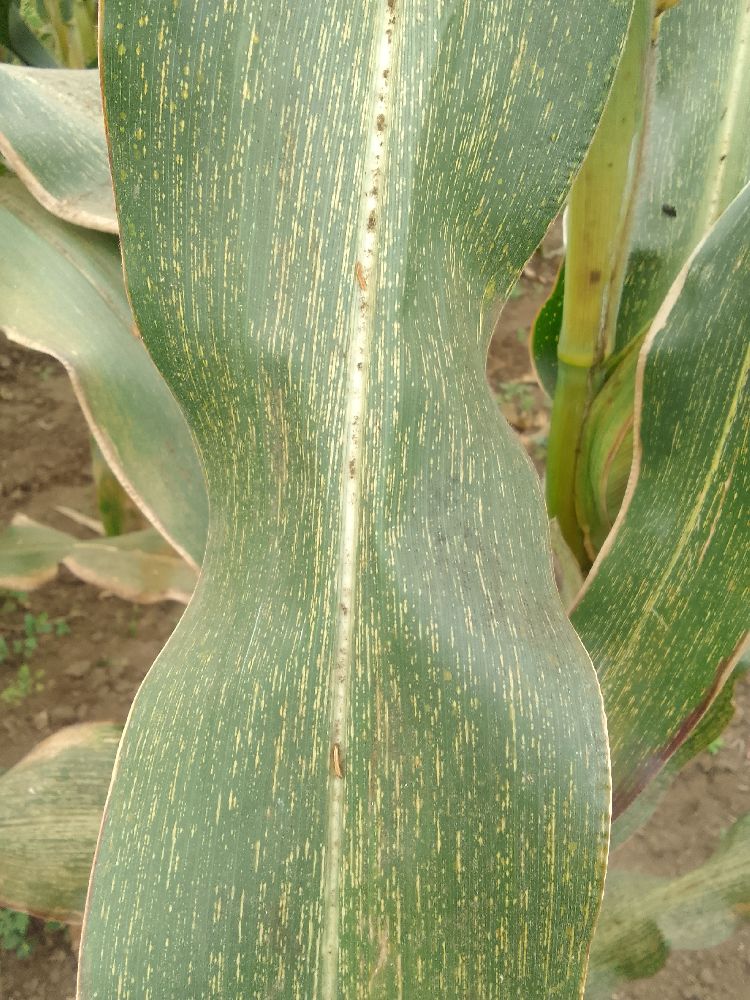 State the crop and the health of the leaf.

maize, maize streak virus
